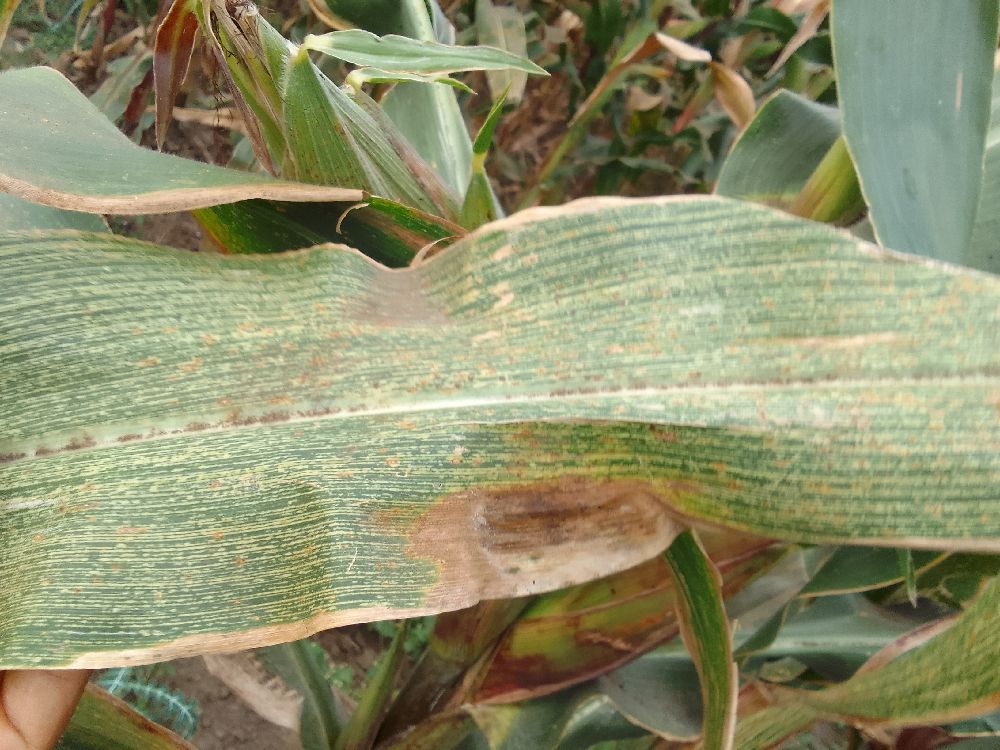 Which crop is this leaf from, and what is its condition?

maize, maize streak virus
